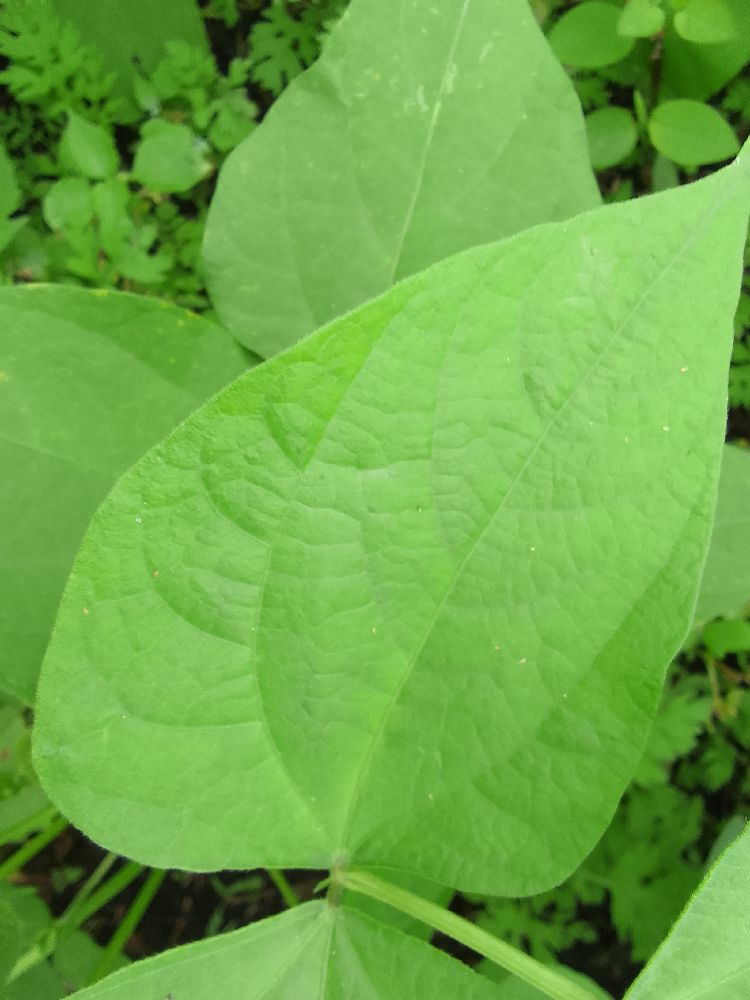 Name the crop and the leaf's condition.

common bean, healthy
